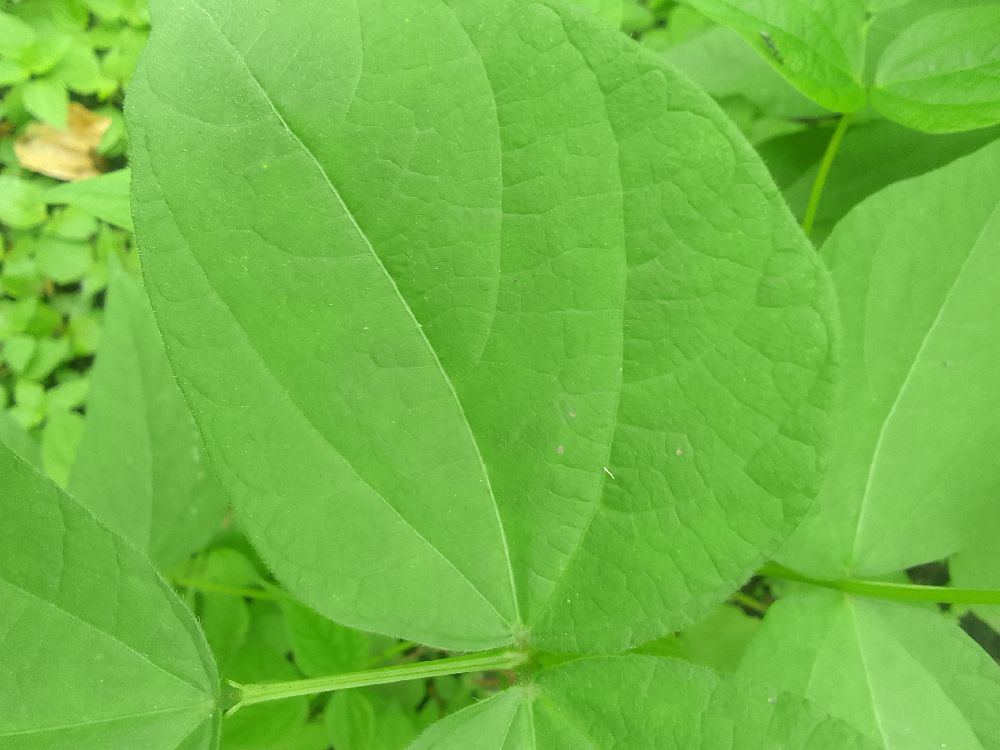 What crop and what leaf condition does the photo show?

common bean, healthy
